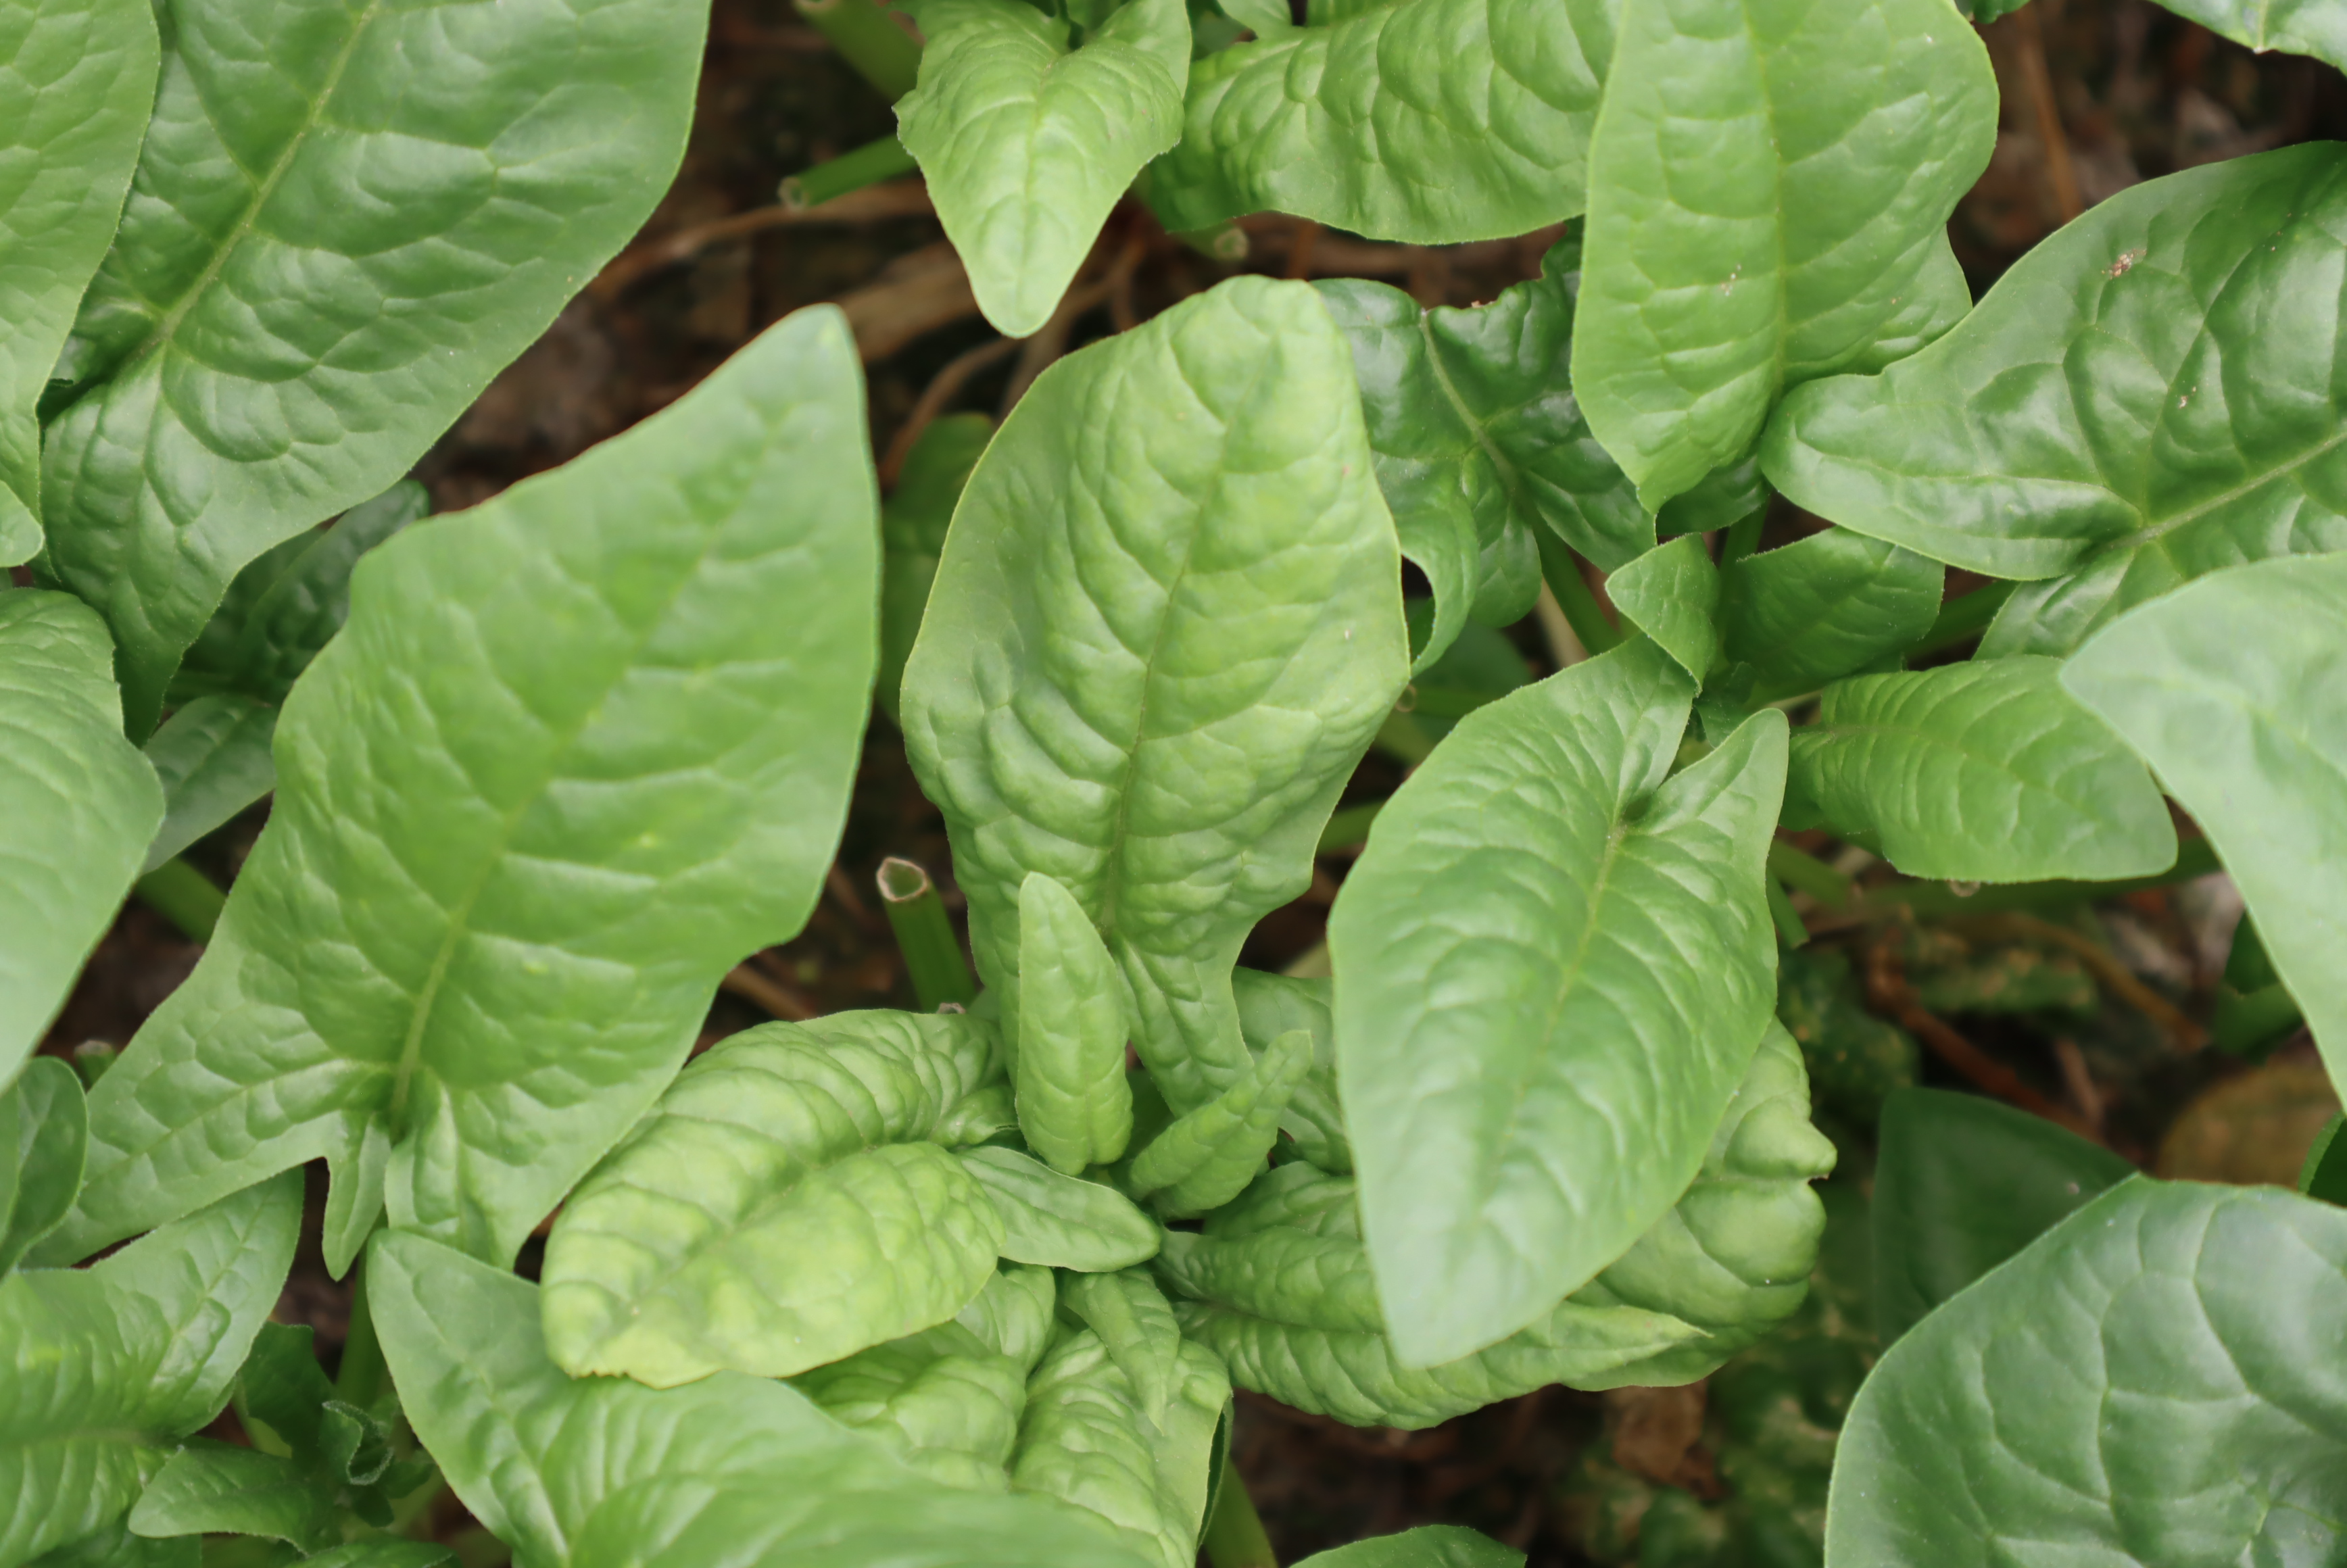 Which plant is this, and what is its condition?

spinach, mechanical damage
